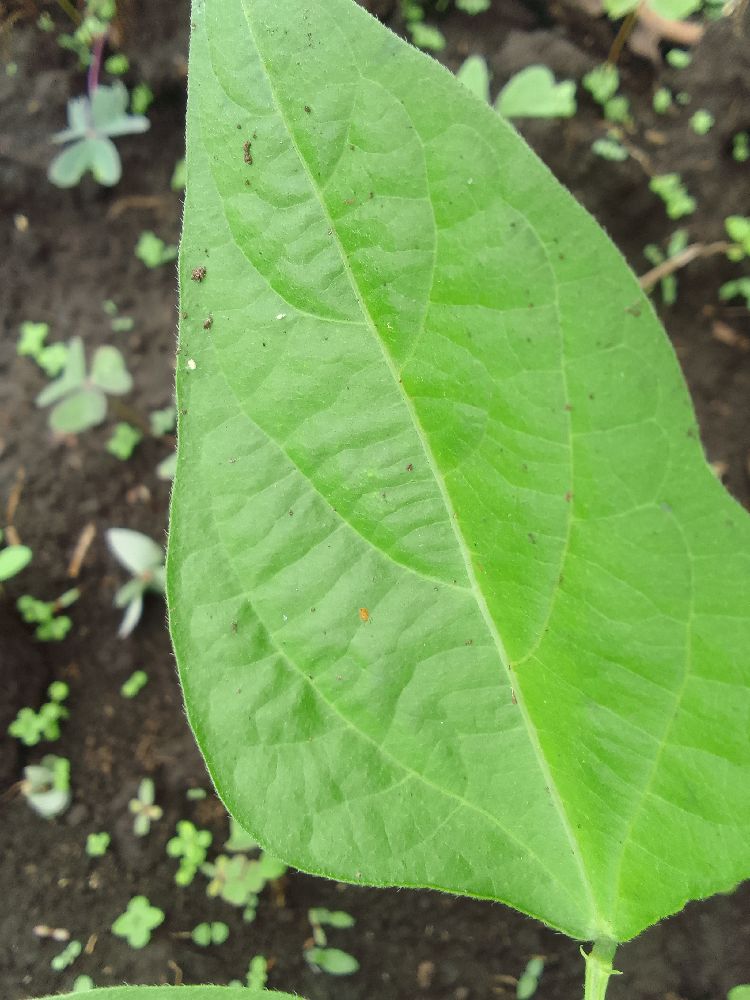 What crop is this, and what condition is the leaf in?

common bean, healthy
